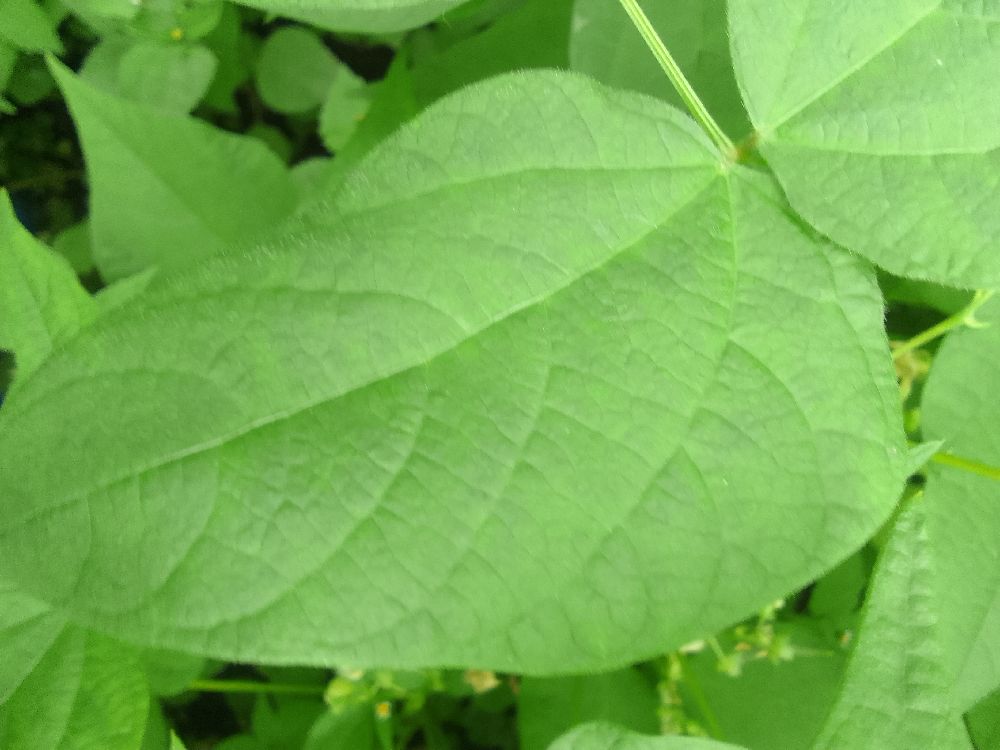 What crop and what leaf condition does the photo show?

common bean, healthy
